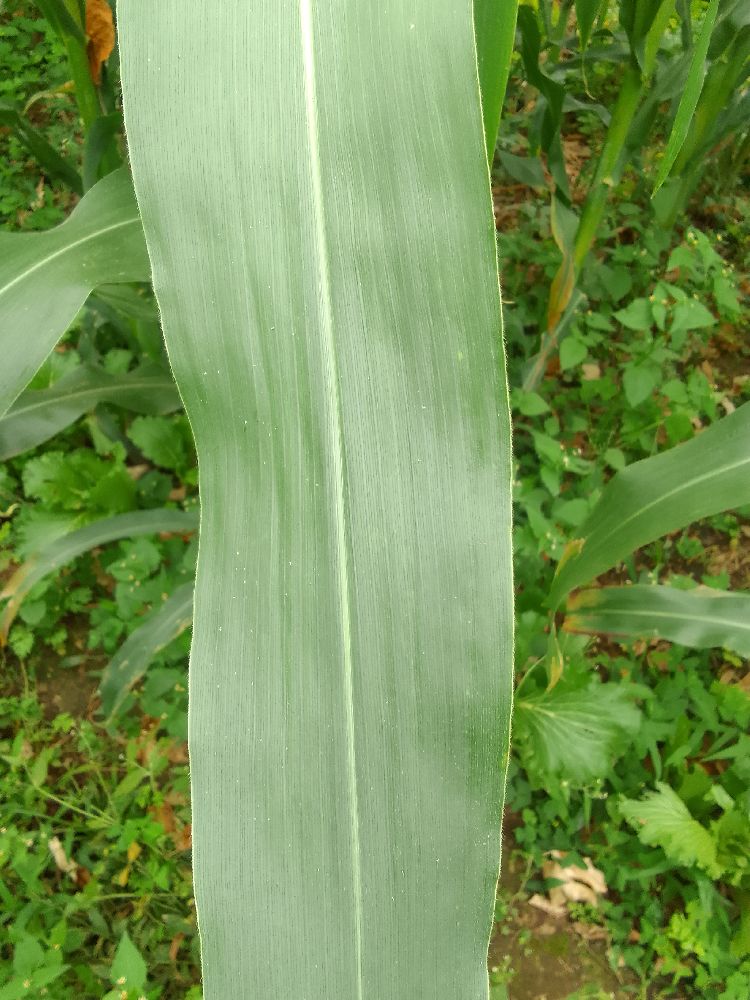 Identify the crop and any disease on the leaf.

maize, healthy
